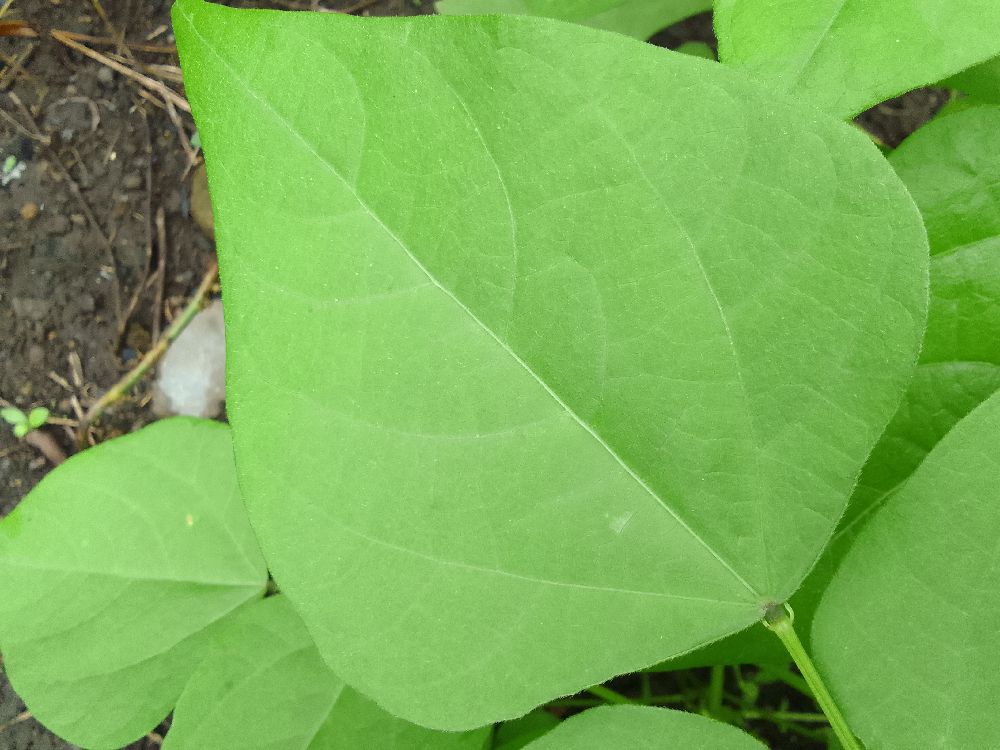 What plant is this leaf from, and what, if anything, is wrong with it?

common bean, healthy
